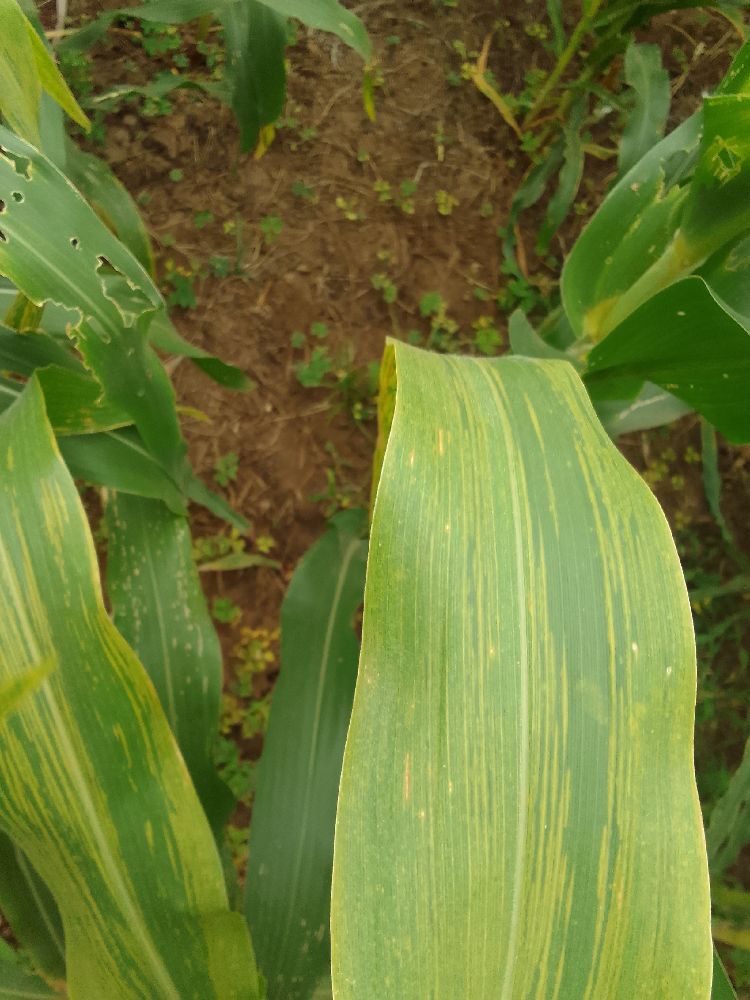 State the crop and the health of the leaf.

maize, maize lethal necrosis
